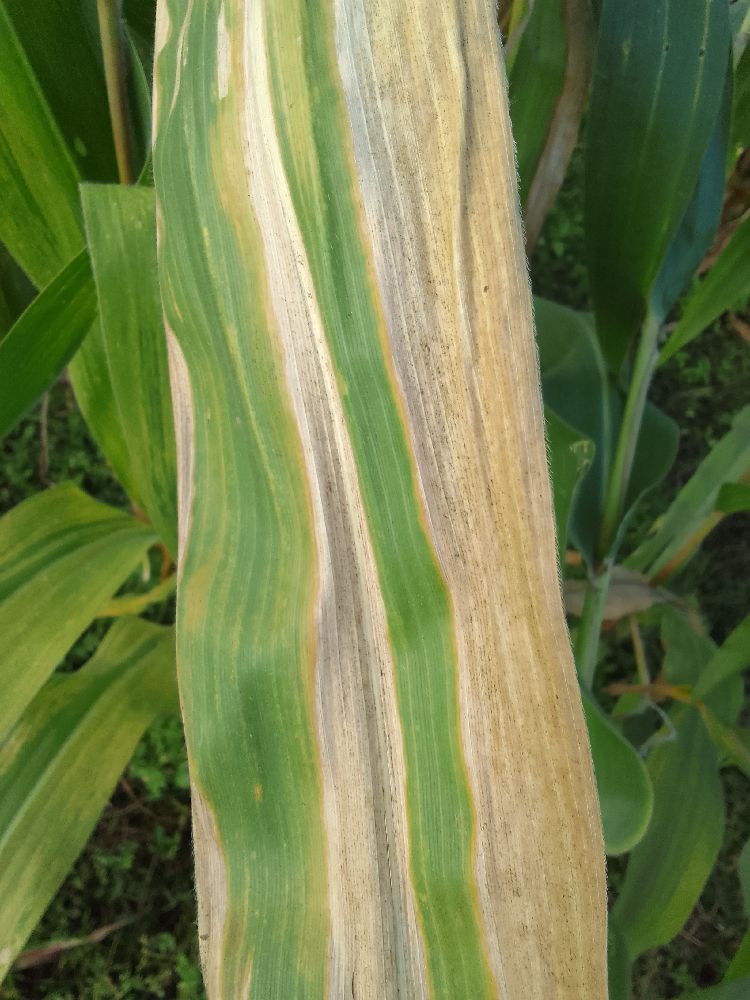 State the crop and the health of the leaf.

maize, maize lethal necrosis
